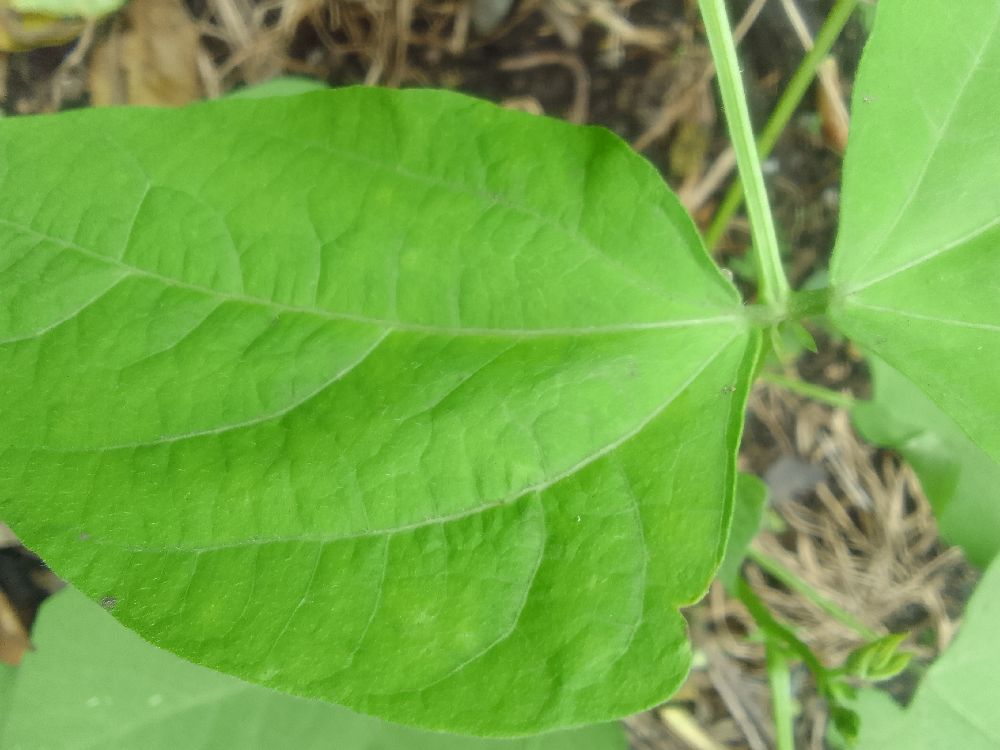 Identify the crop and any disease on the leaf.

common bean, healthy
